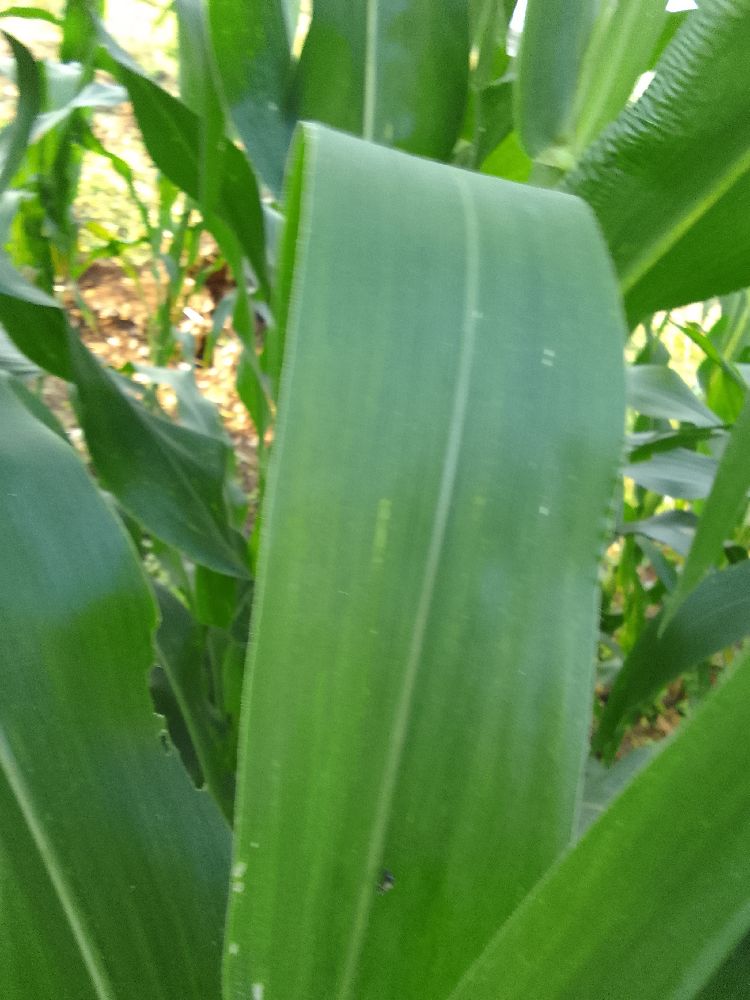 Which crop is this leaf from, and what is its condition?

maize, healthy
